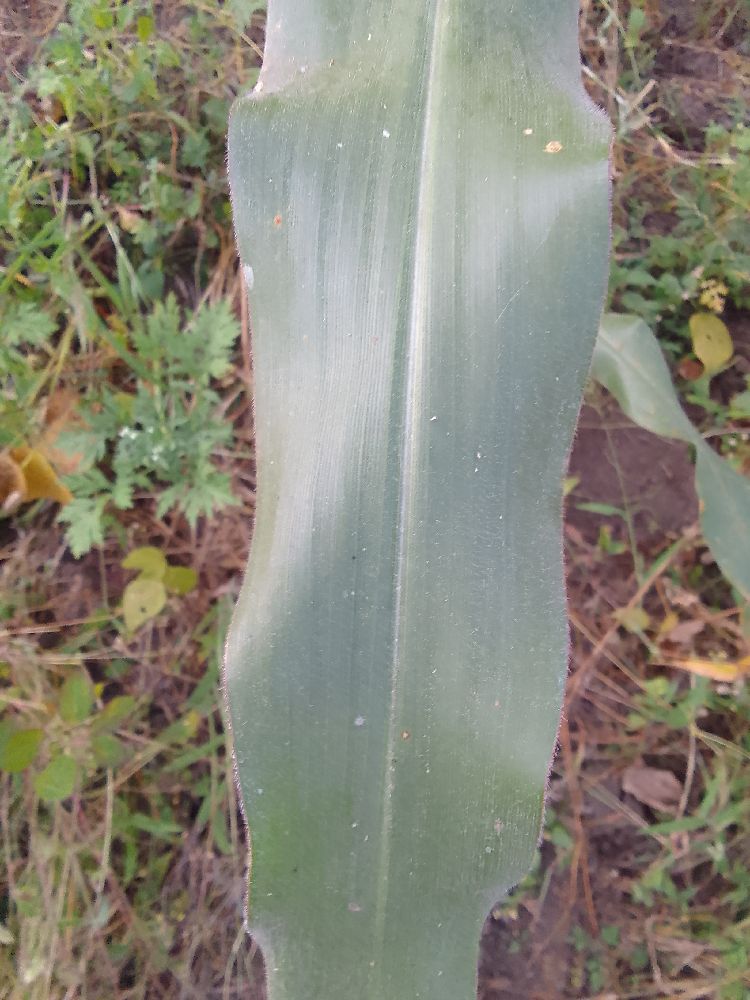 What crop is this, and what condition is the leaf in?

maize, healthy
